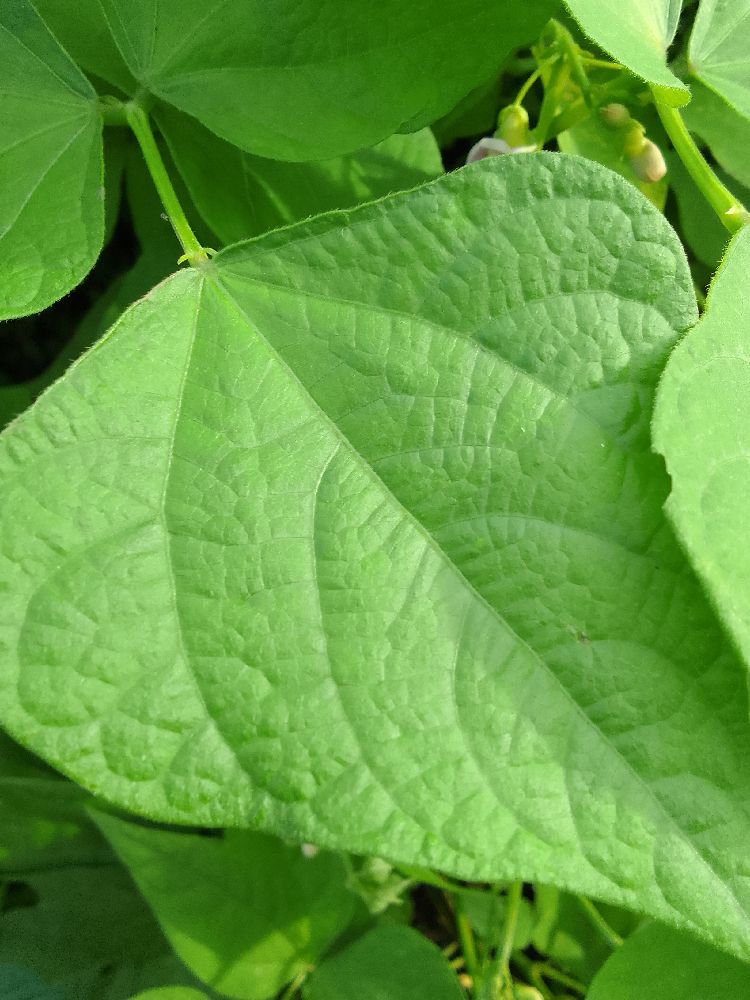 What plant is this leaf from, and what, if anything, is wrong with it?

common bean, healthy
